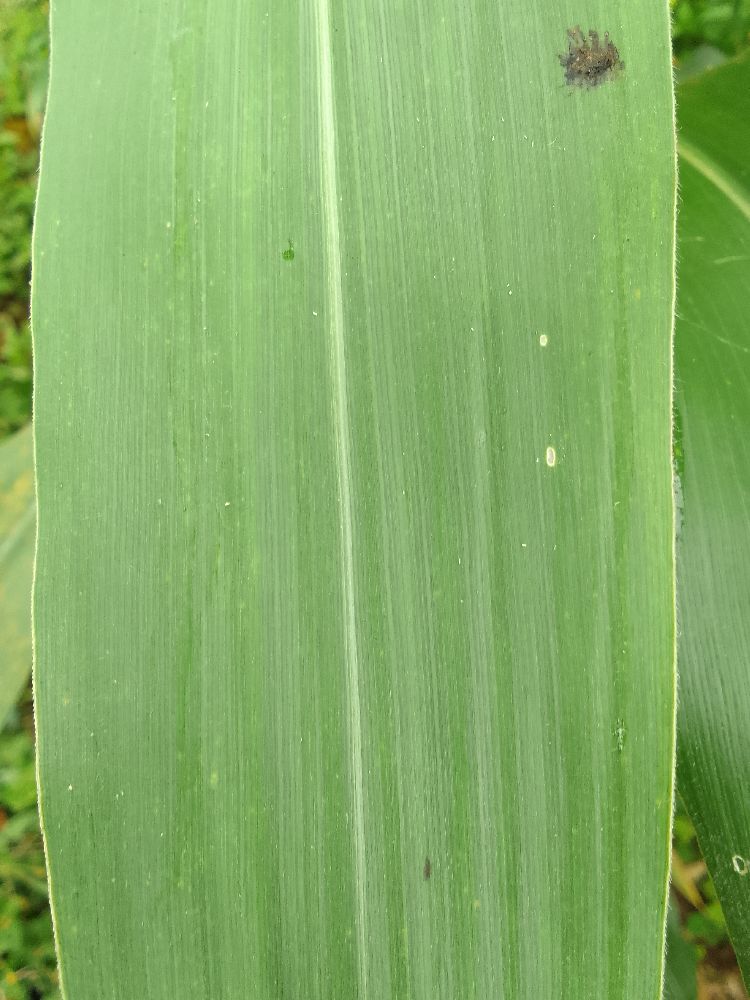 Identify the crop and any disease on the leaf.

maize, healthy
